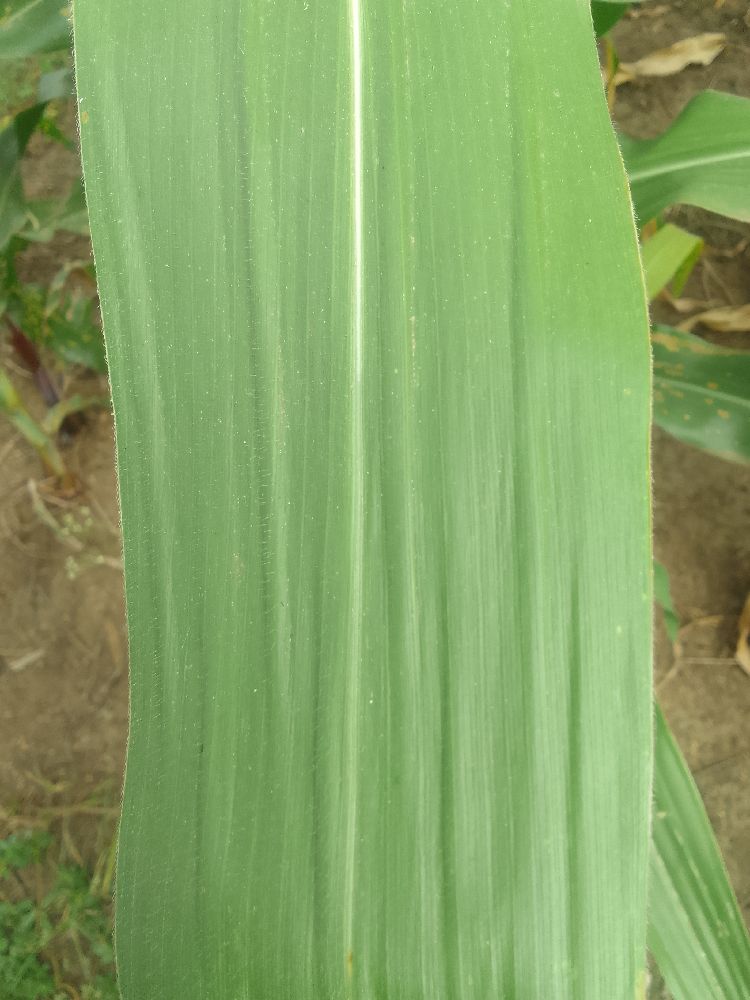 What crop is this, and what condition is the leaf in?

maize, healthy
